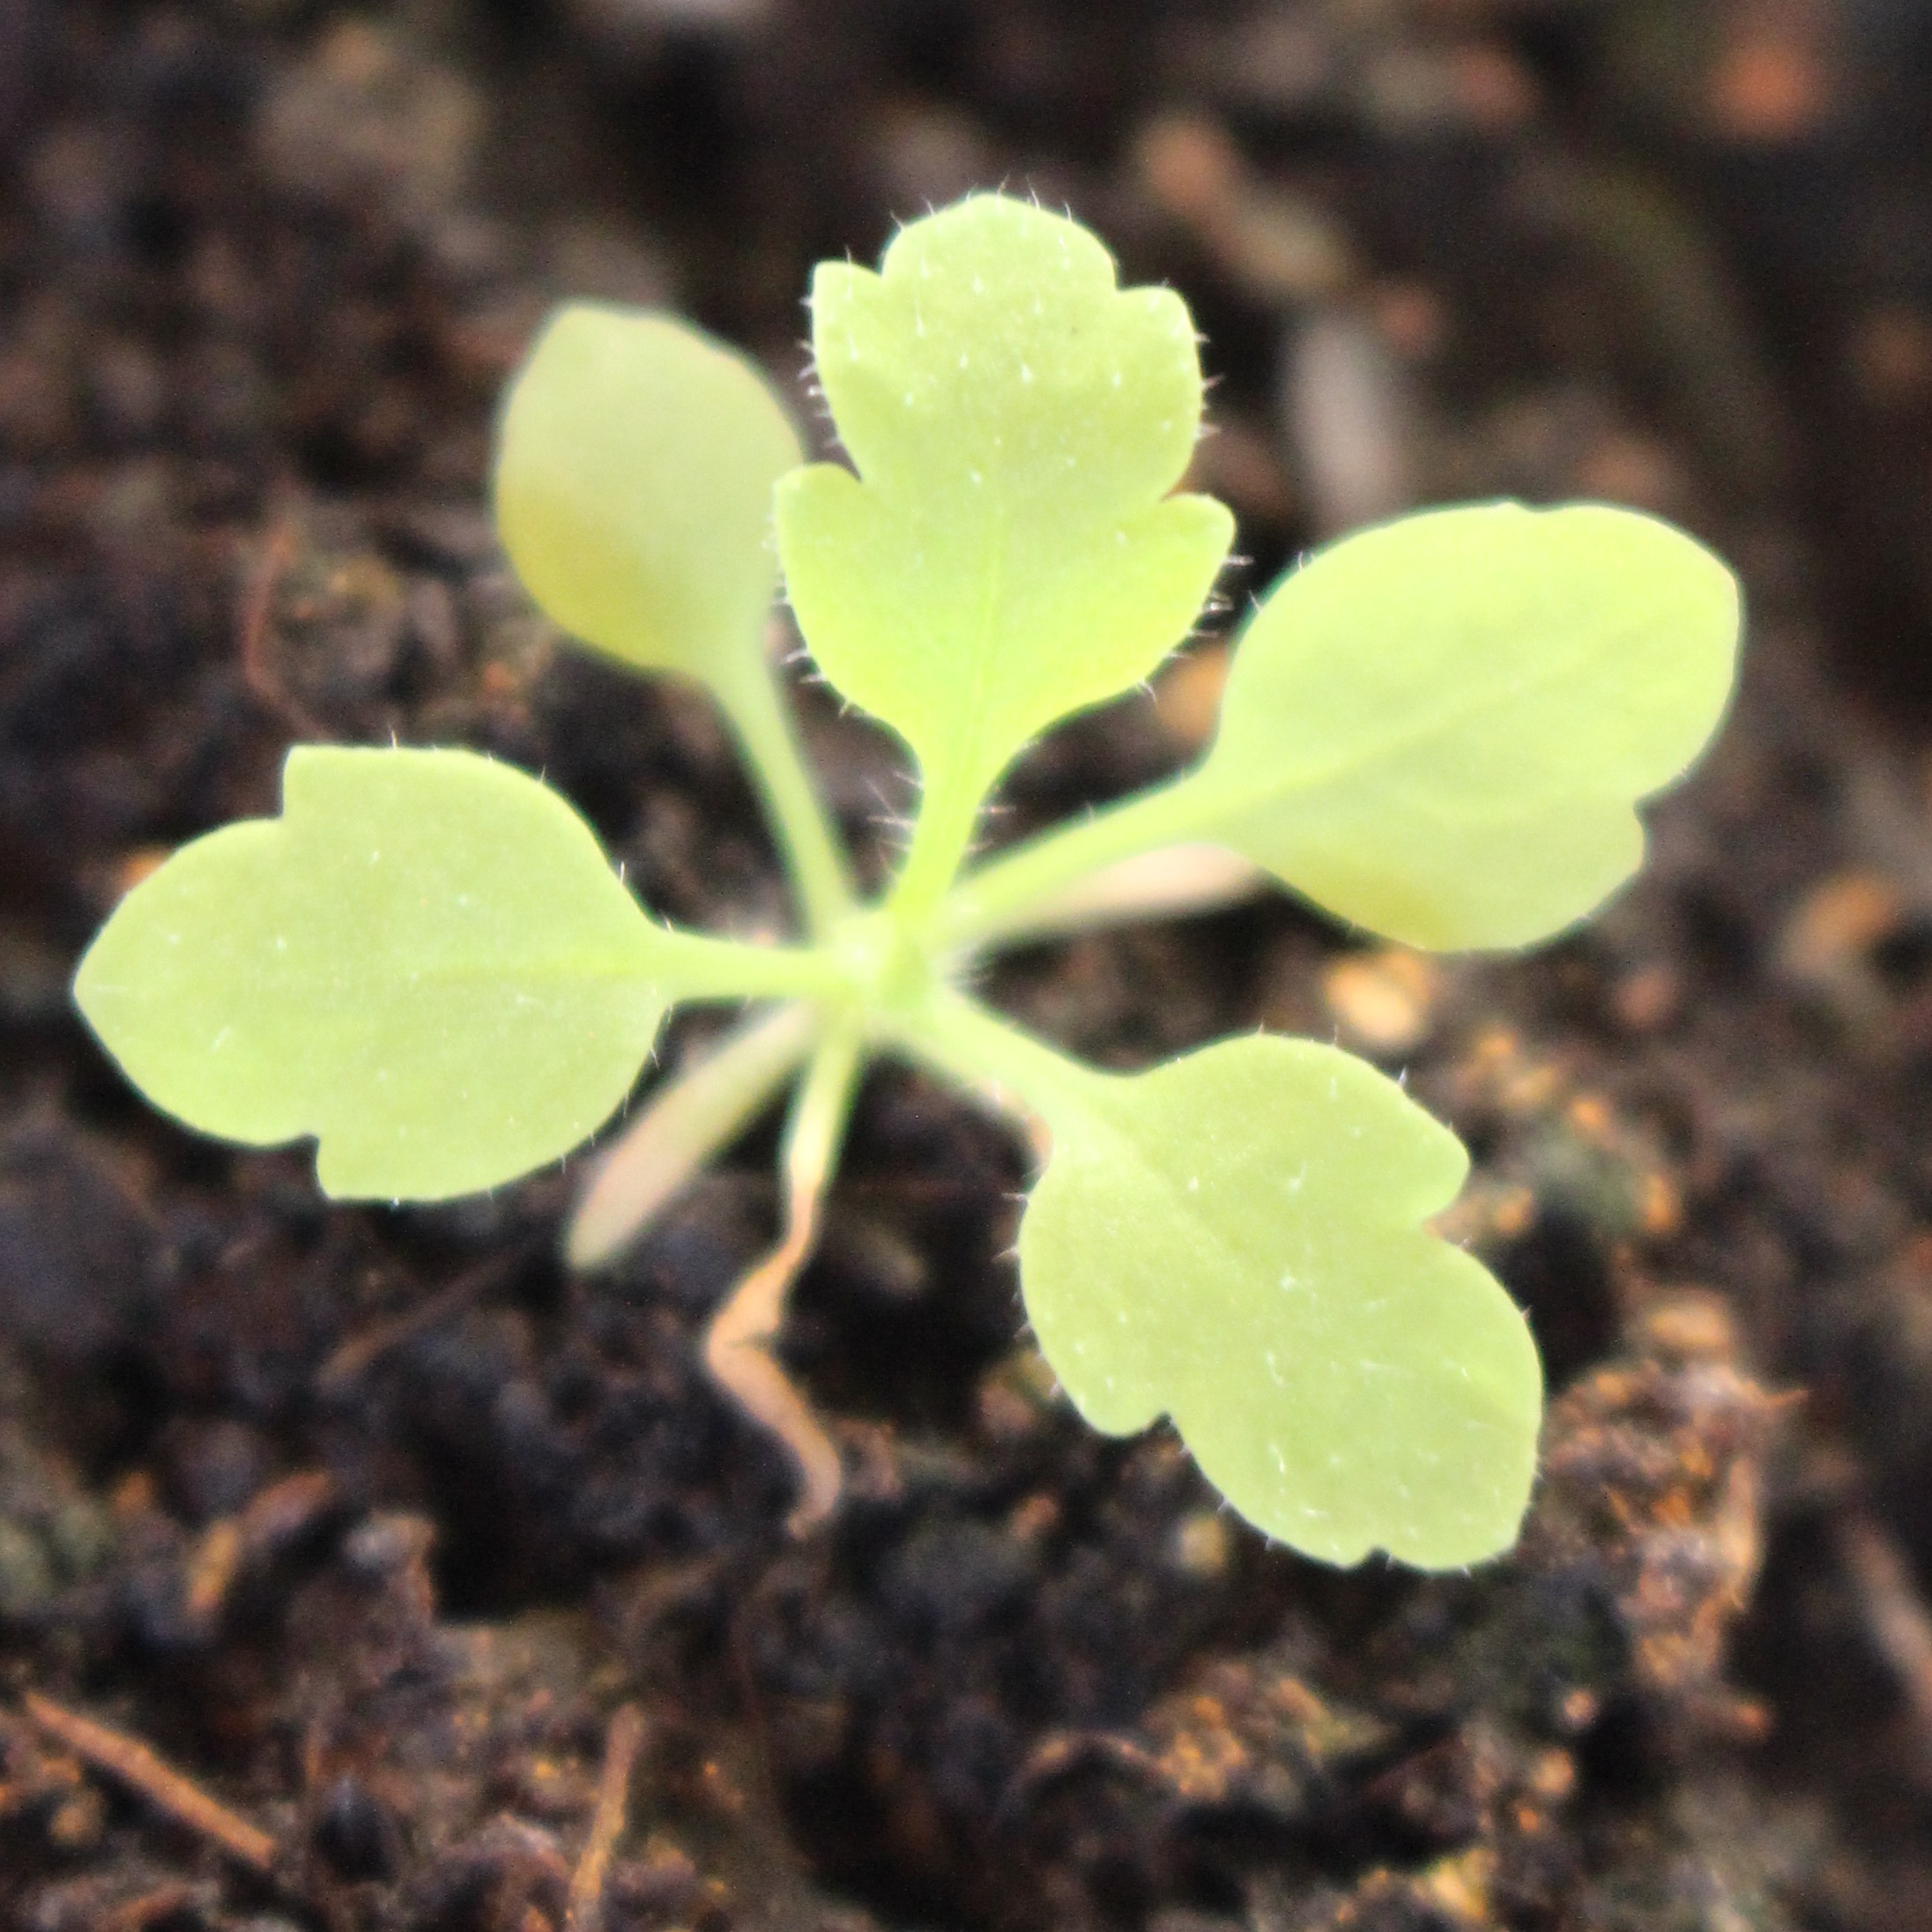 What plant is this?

Papaver rhoeas
